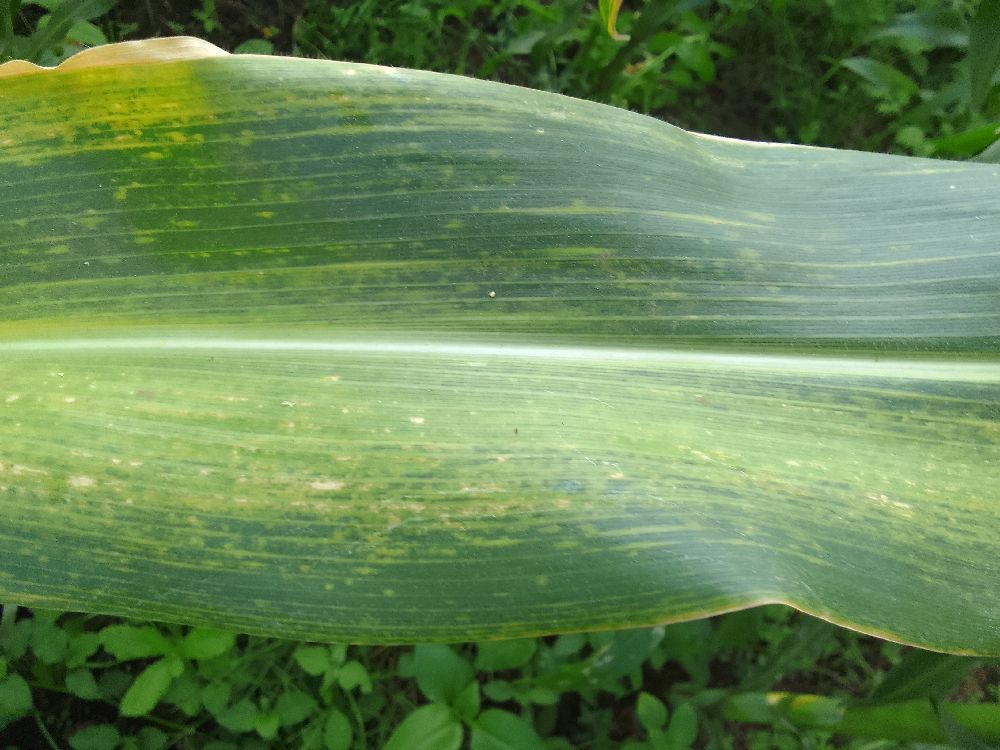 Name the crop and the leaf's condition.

maize, maize lethal necrosis
